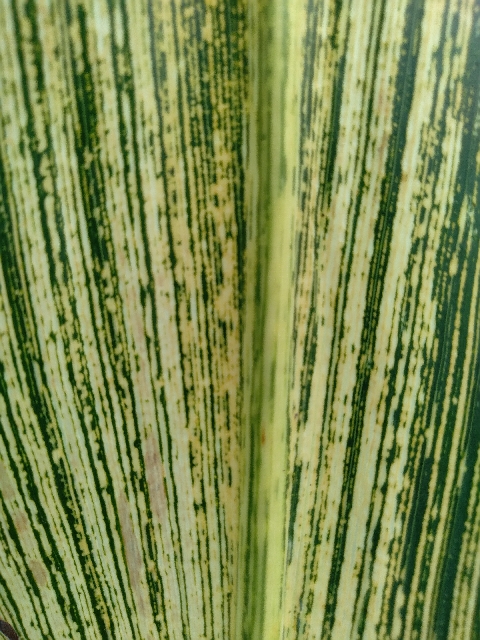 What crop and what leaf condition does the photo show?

maize, maize streak virus
